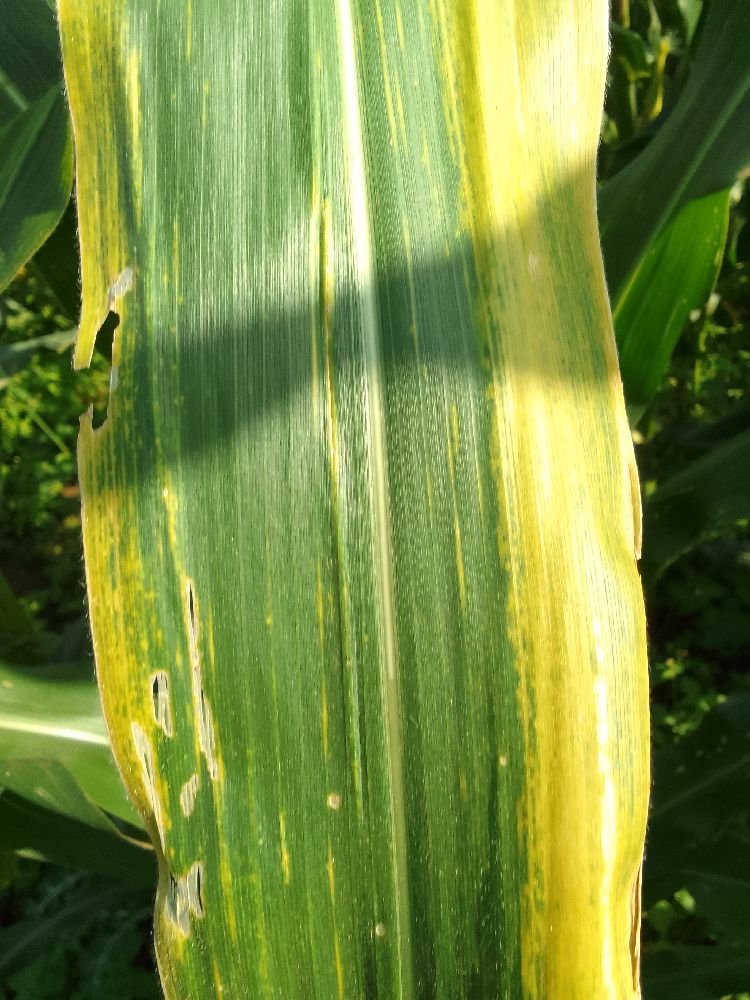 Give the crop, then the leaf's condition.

maize, maize lethal necrosis
